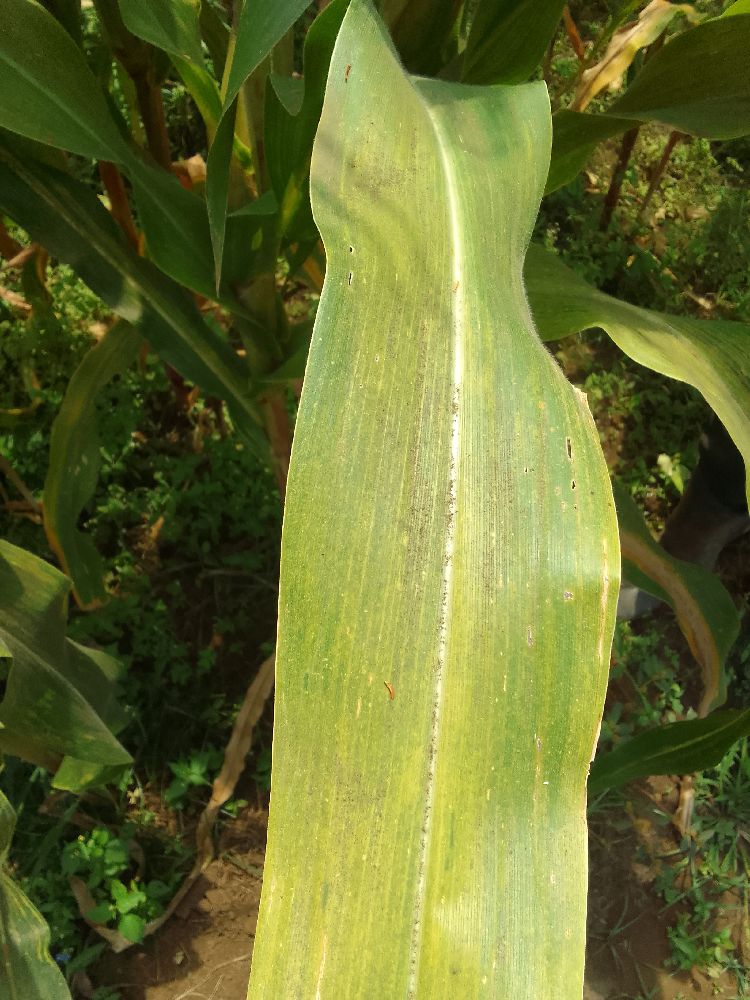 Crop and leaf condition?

maize, maize lethal necrosis
